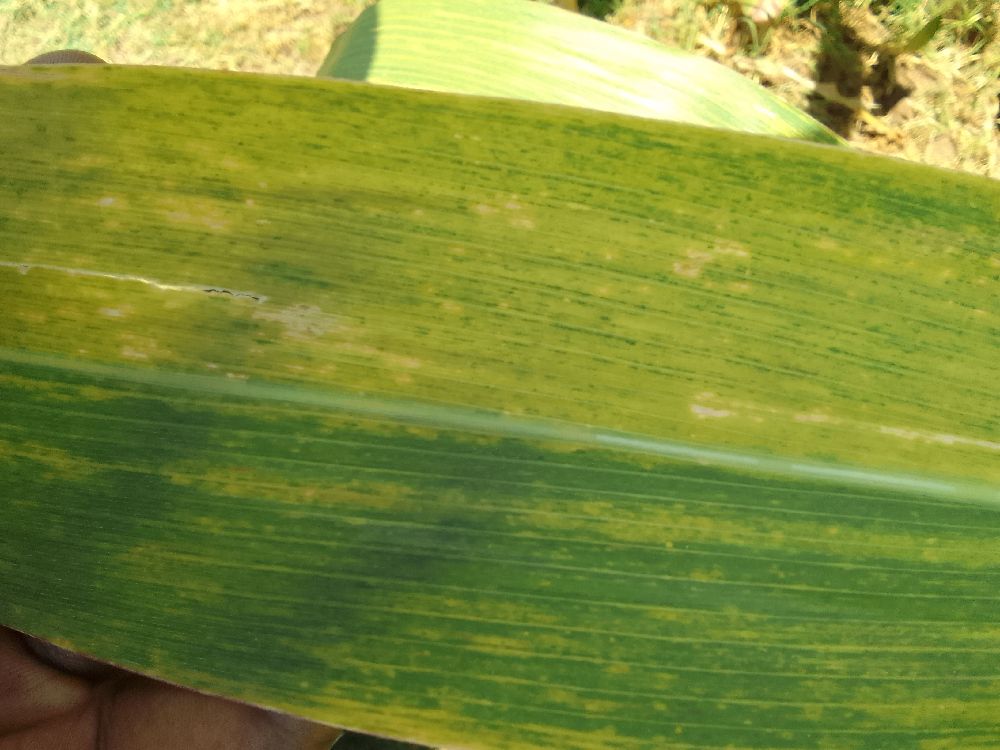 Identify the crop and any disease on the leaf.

maize, maize lethal necrosis
